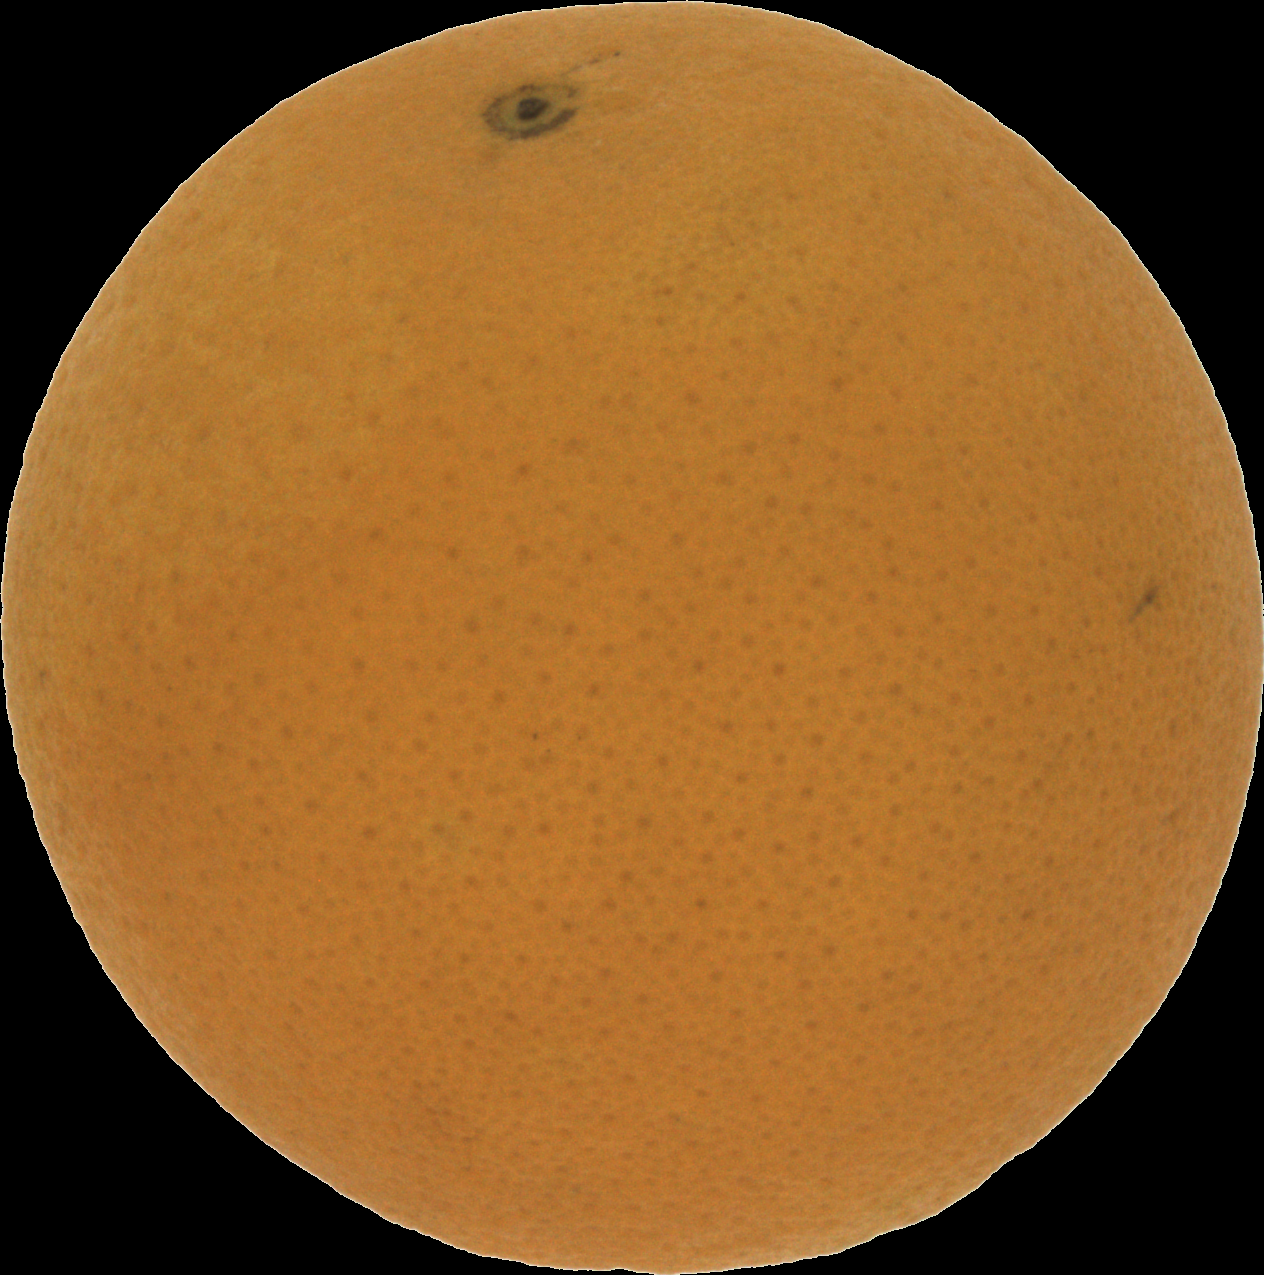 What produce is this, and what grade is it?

orange, good
